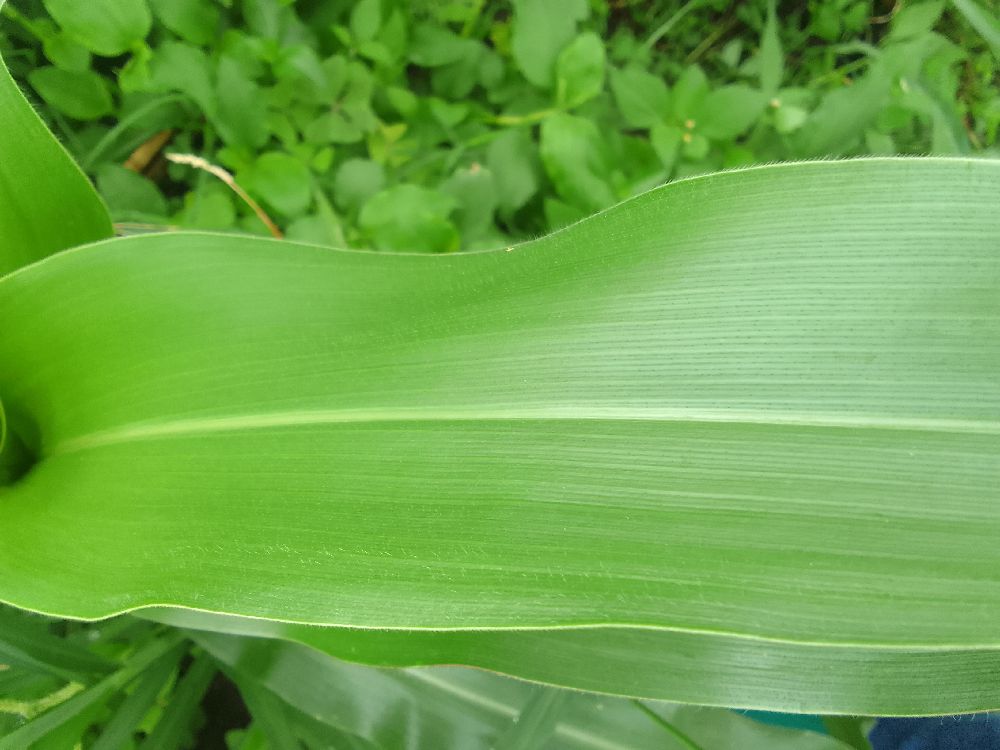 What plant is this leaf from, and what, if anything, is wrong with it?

maize, healthy
